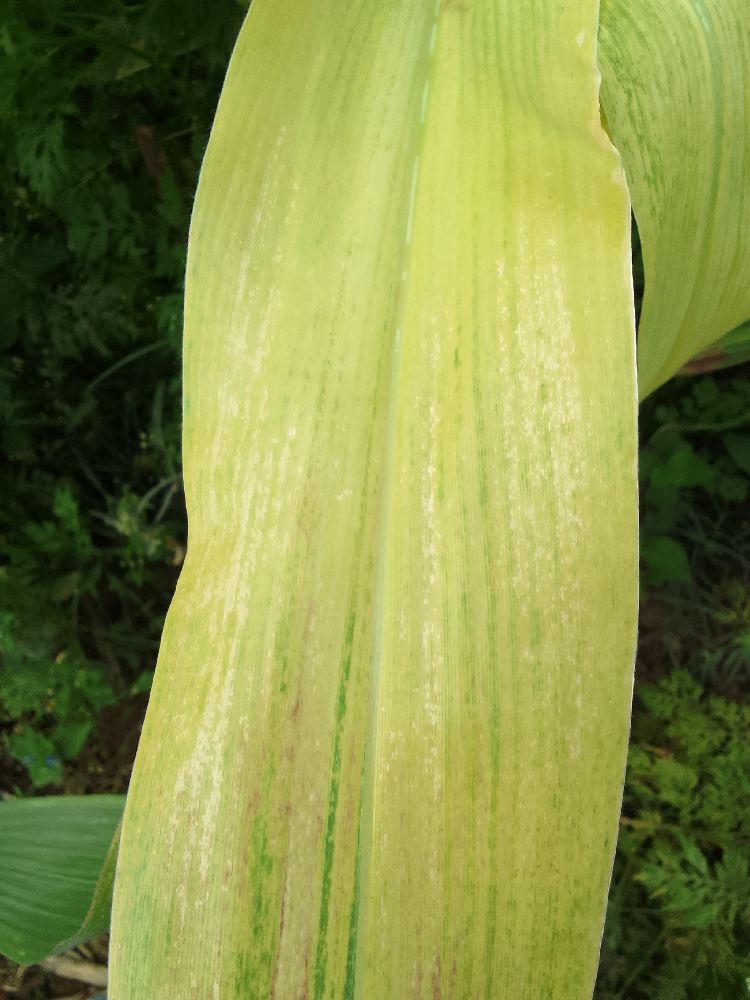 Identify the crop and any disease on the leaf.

maize, maize lethal necrosis
